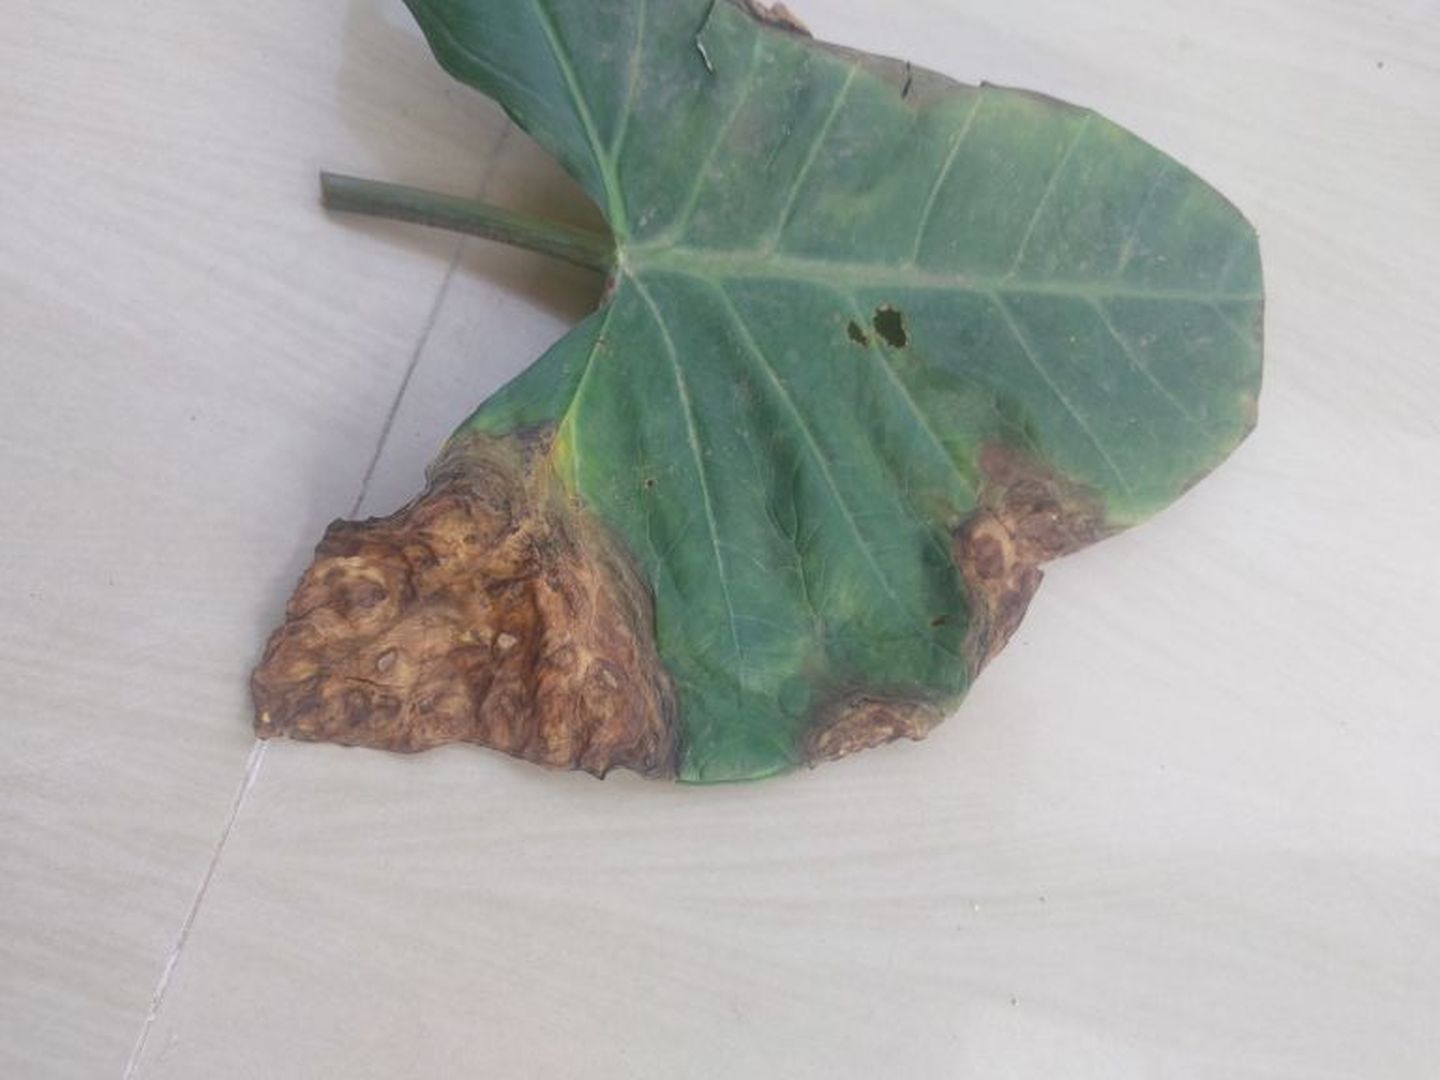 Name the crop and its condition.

taro, leaf blight
